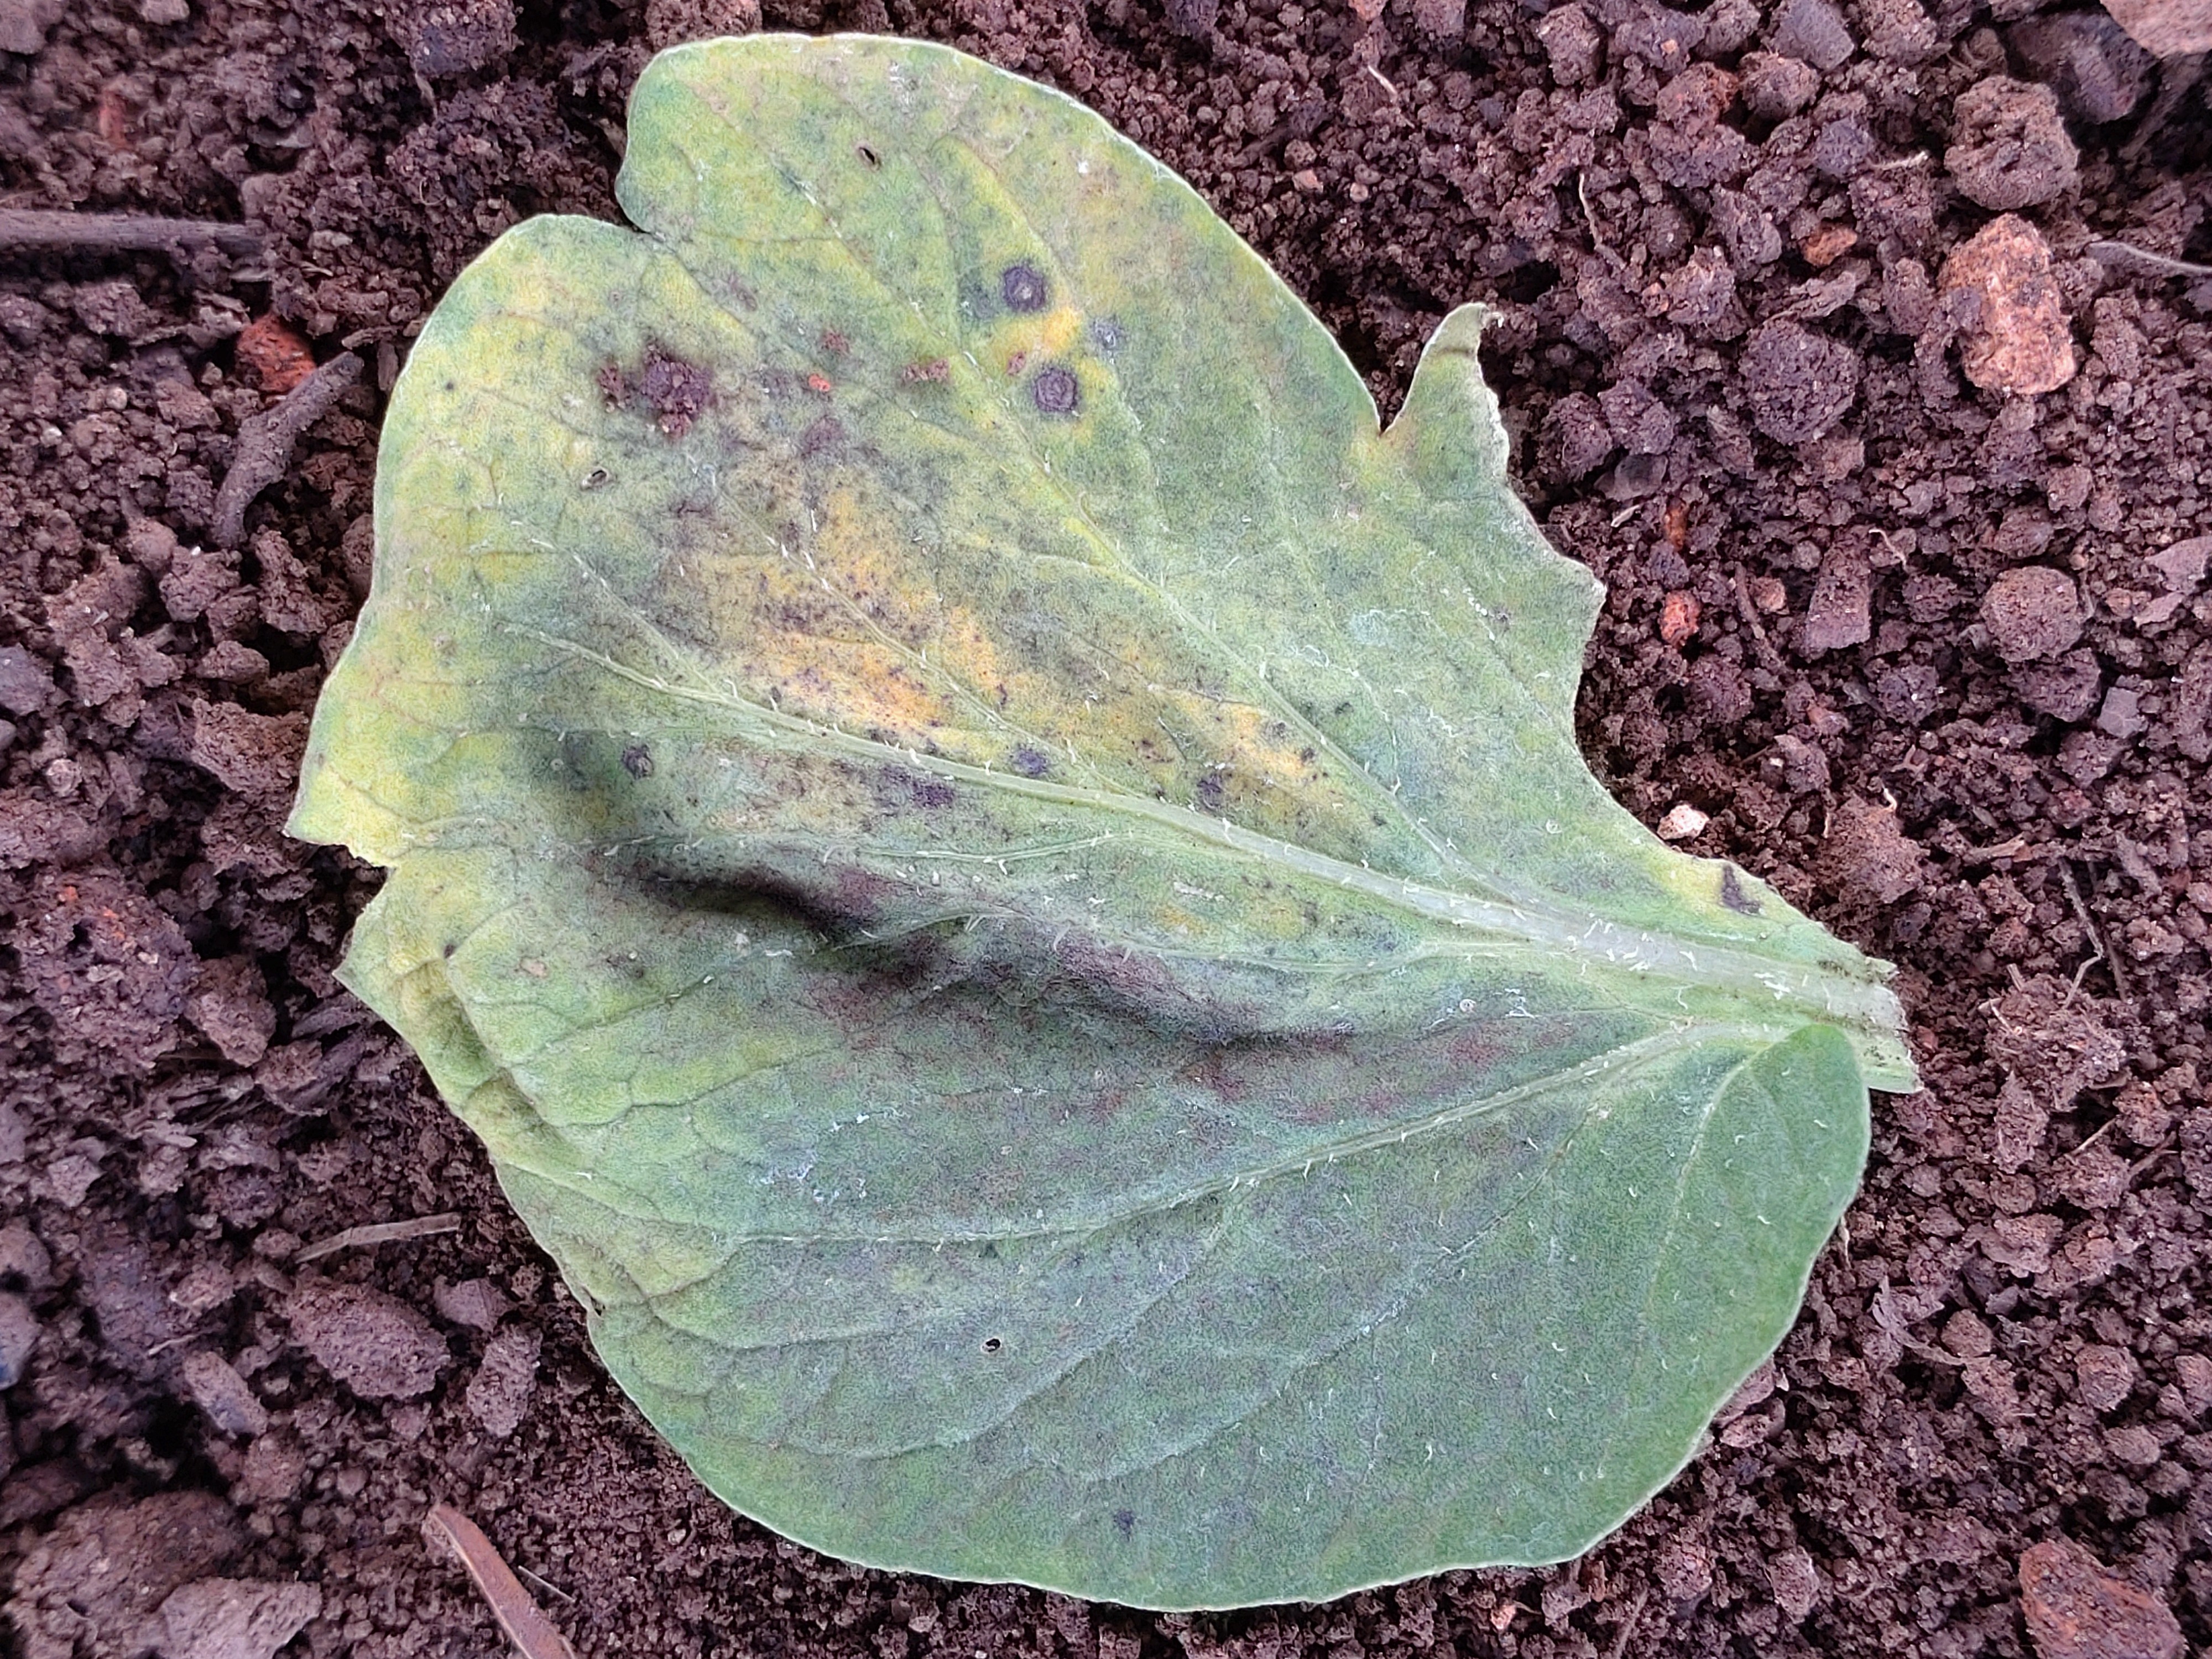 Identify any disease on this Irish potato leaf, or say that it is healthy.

late blight
